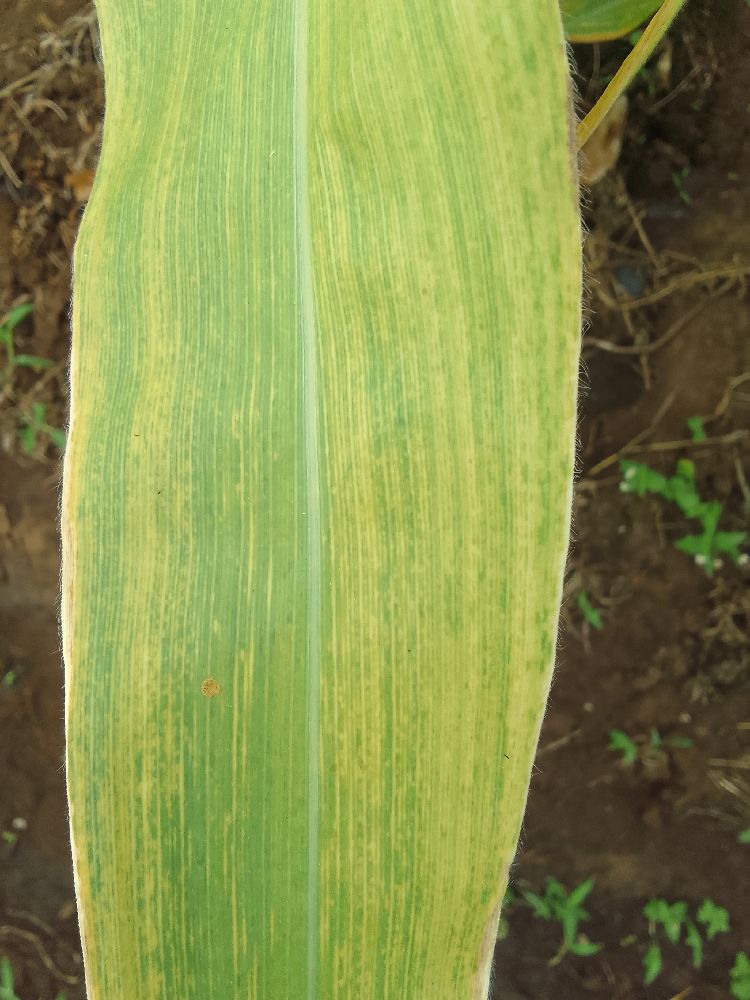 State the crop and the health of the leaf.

maize, maize lethal necrosis
